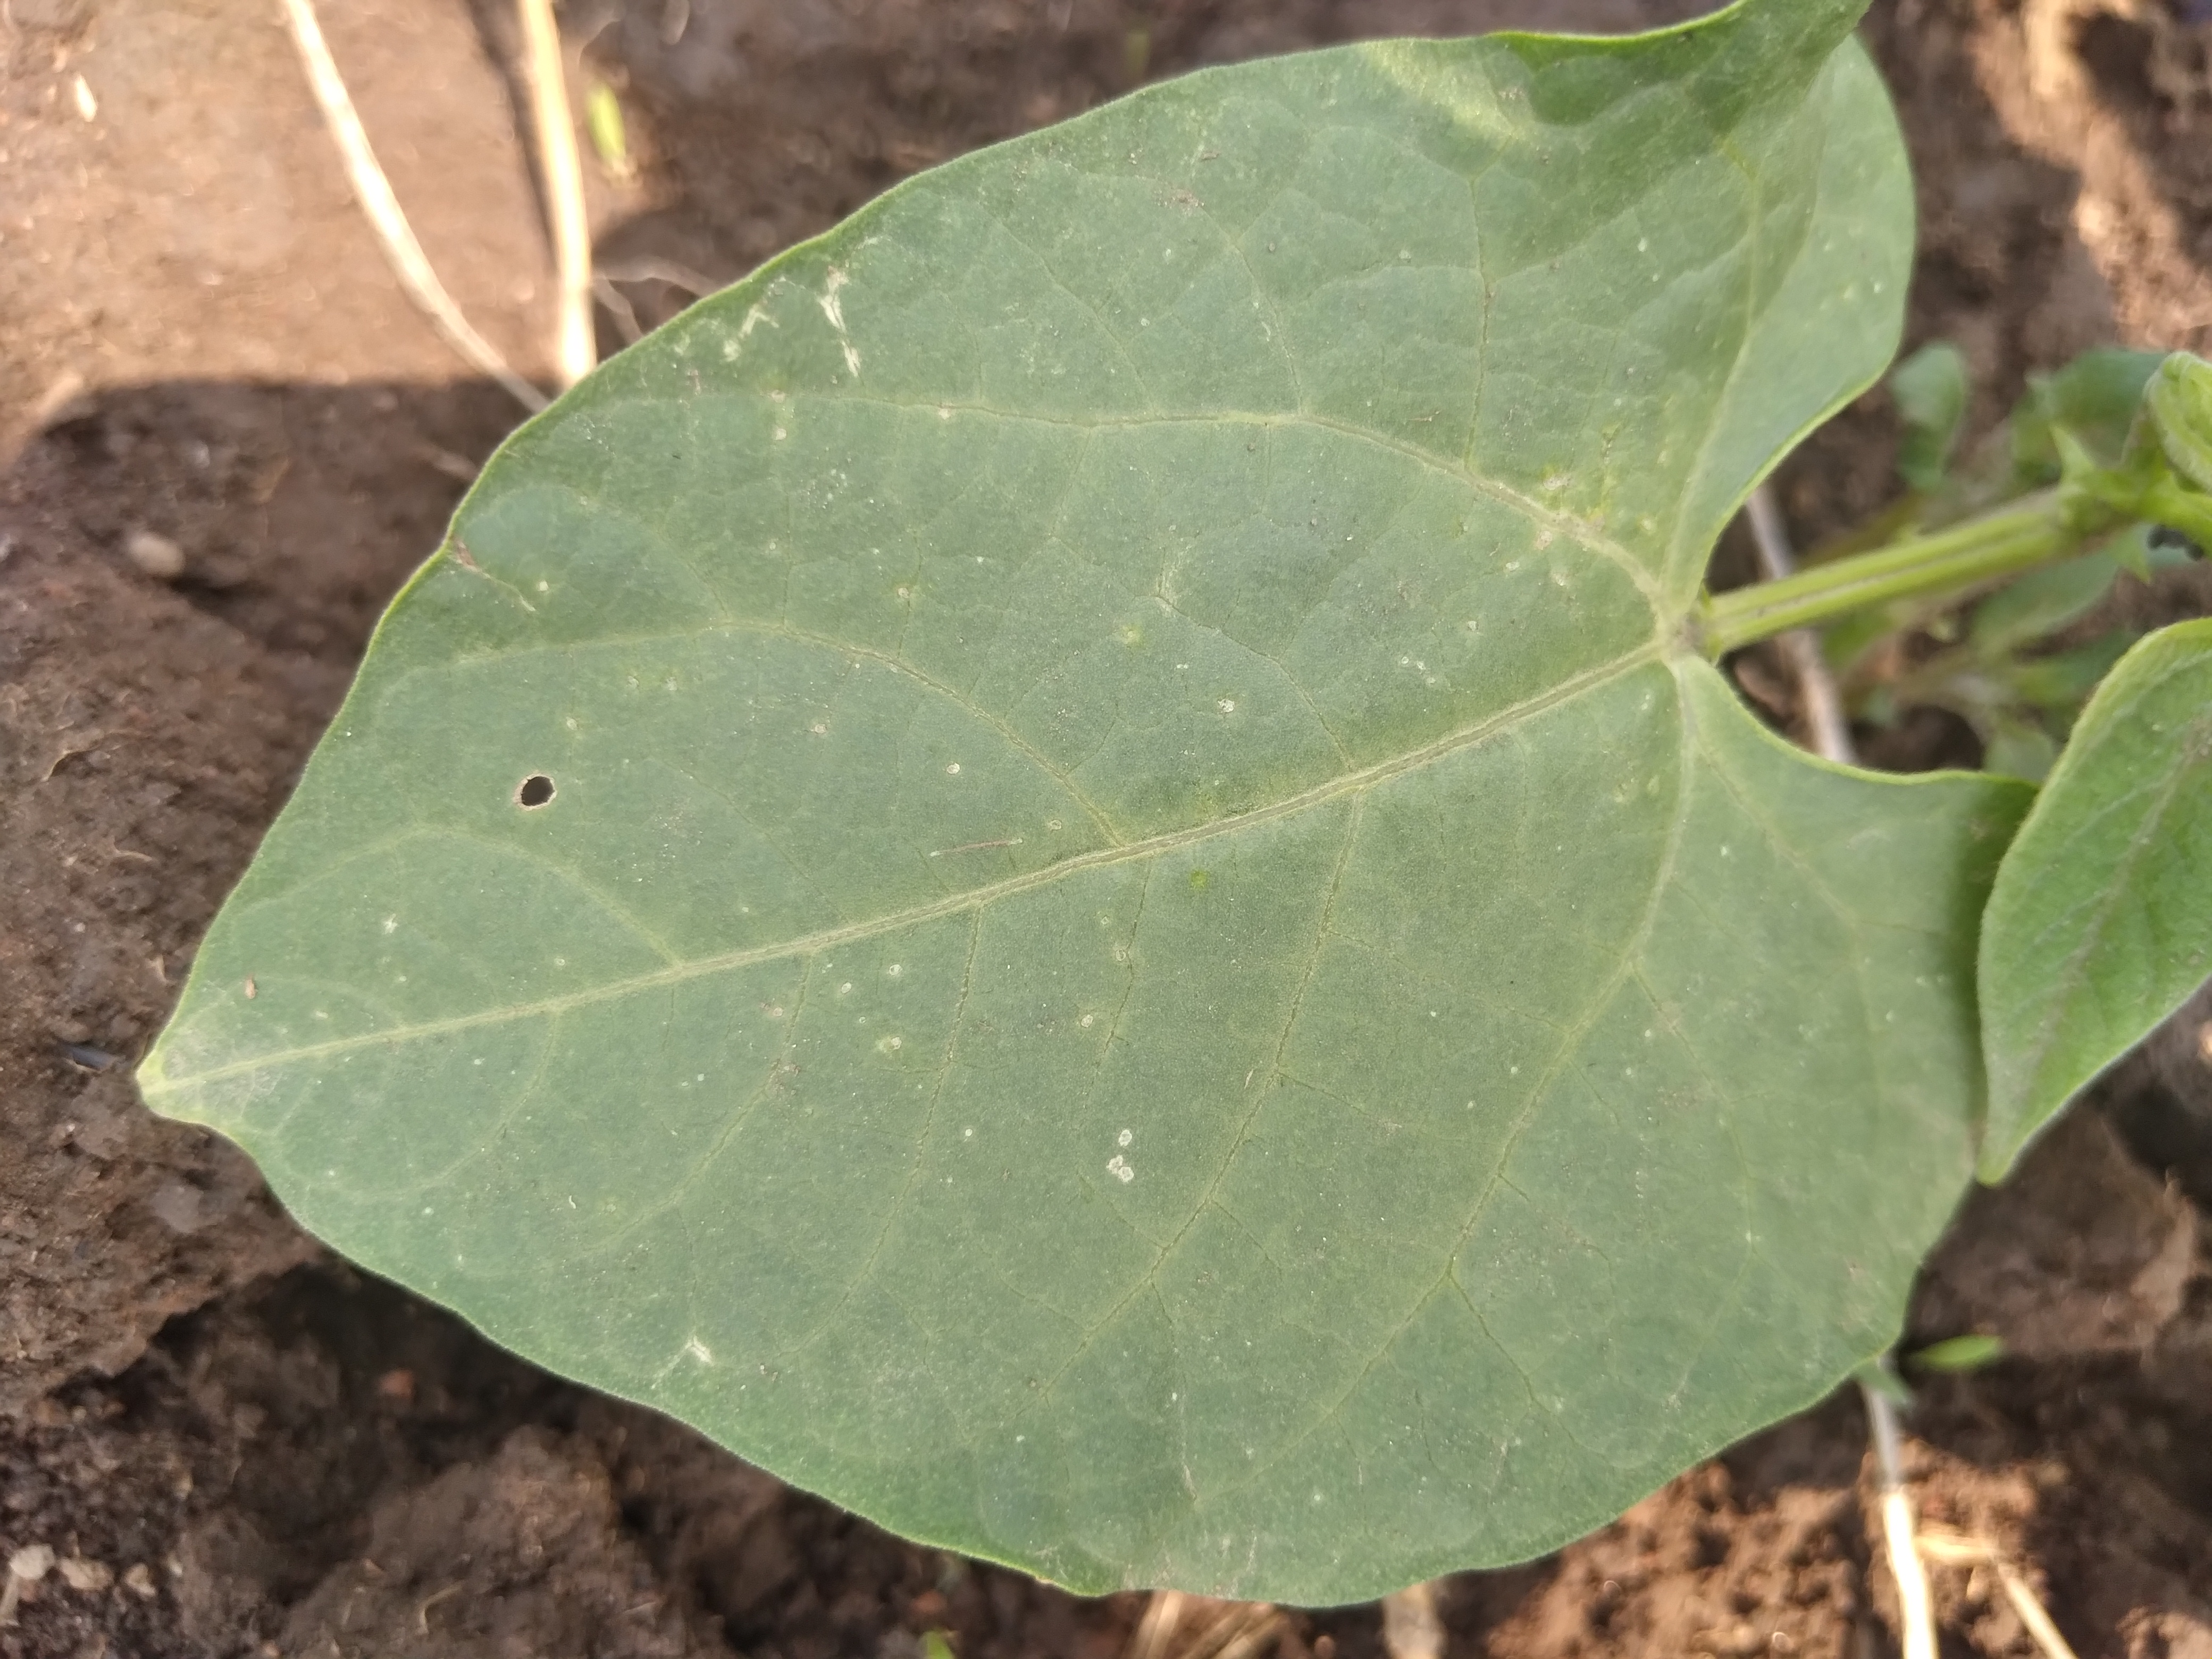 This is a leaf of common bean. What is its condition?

healthy
